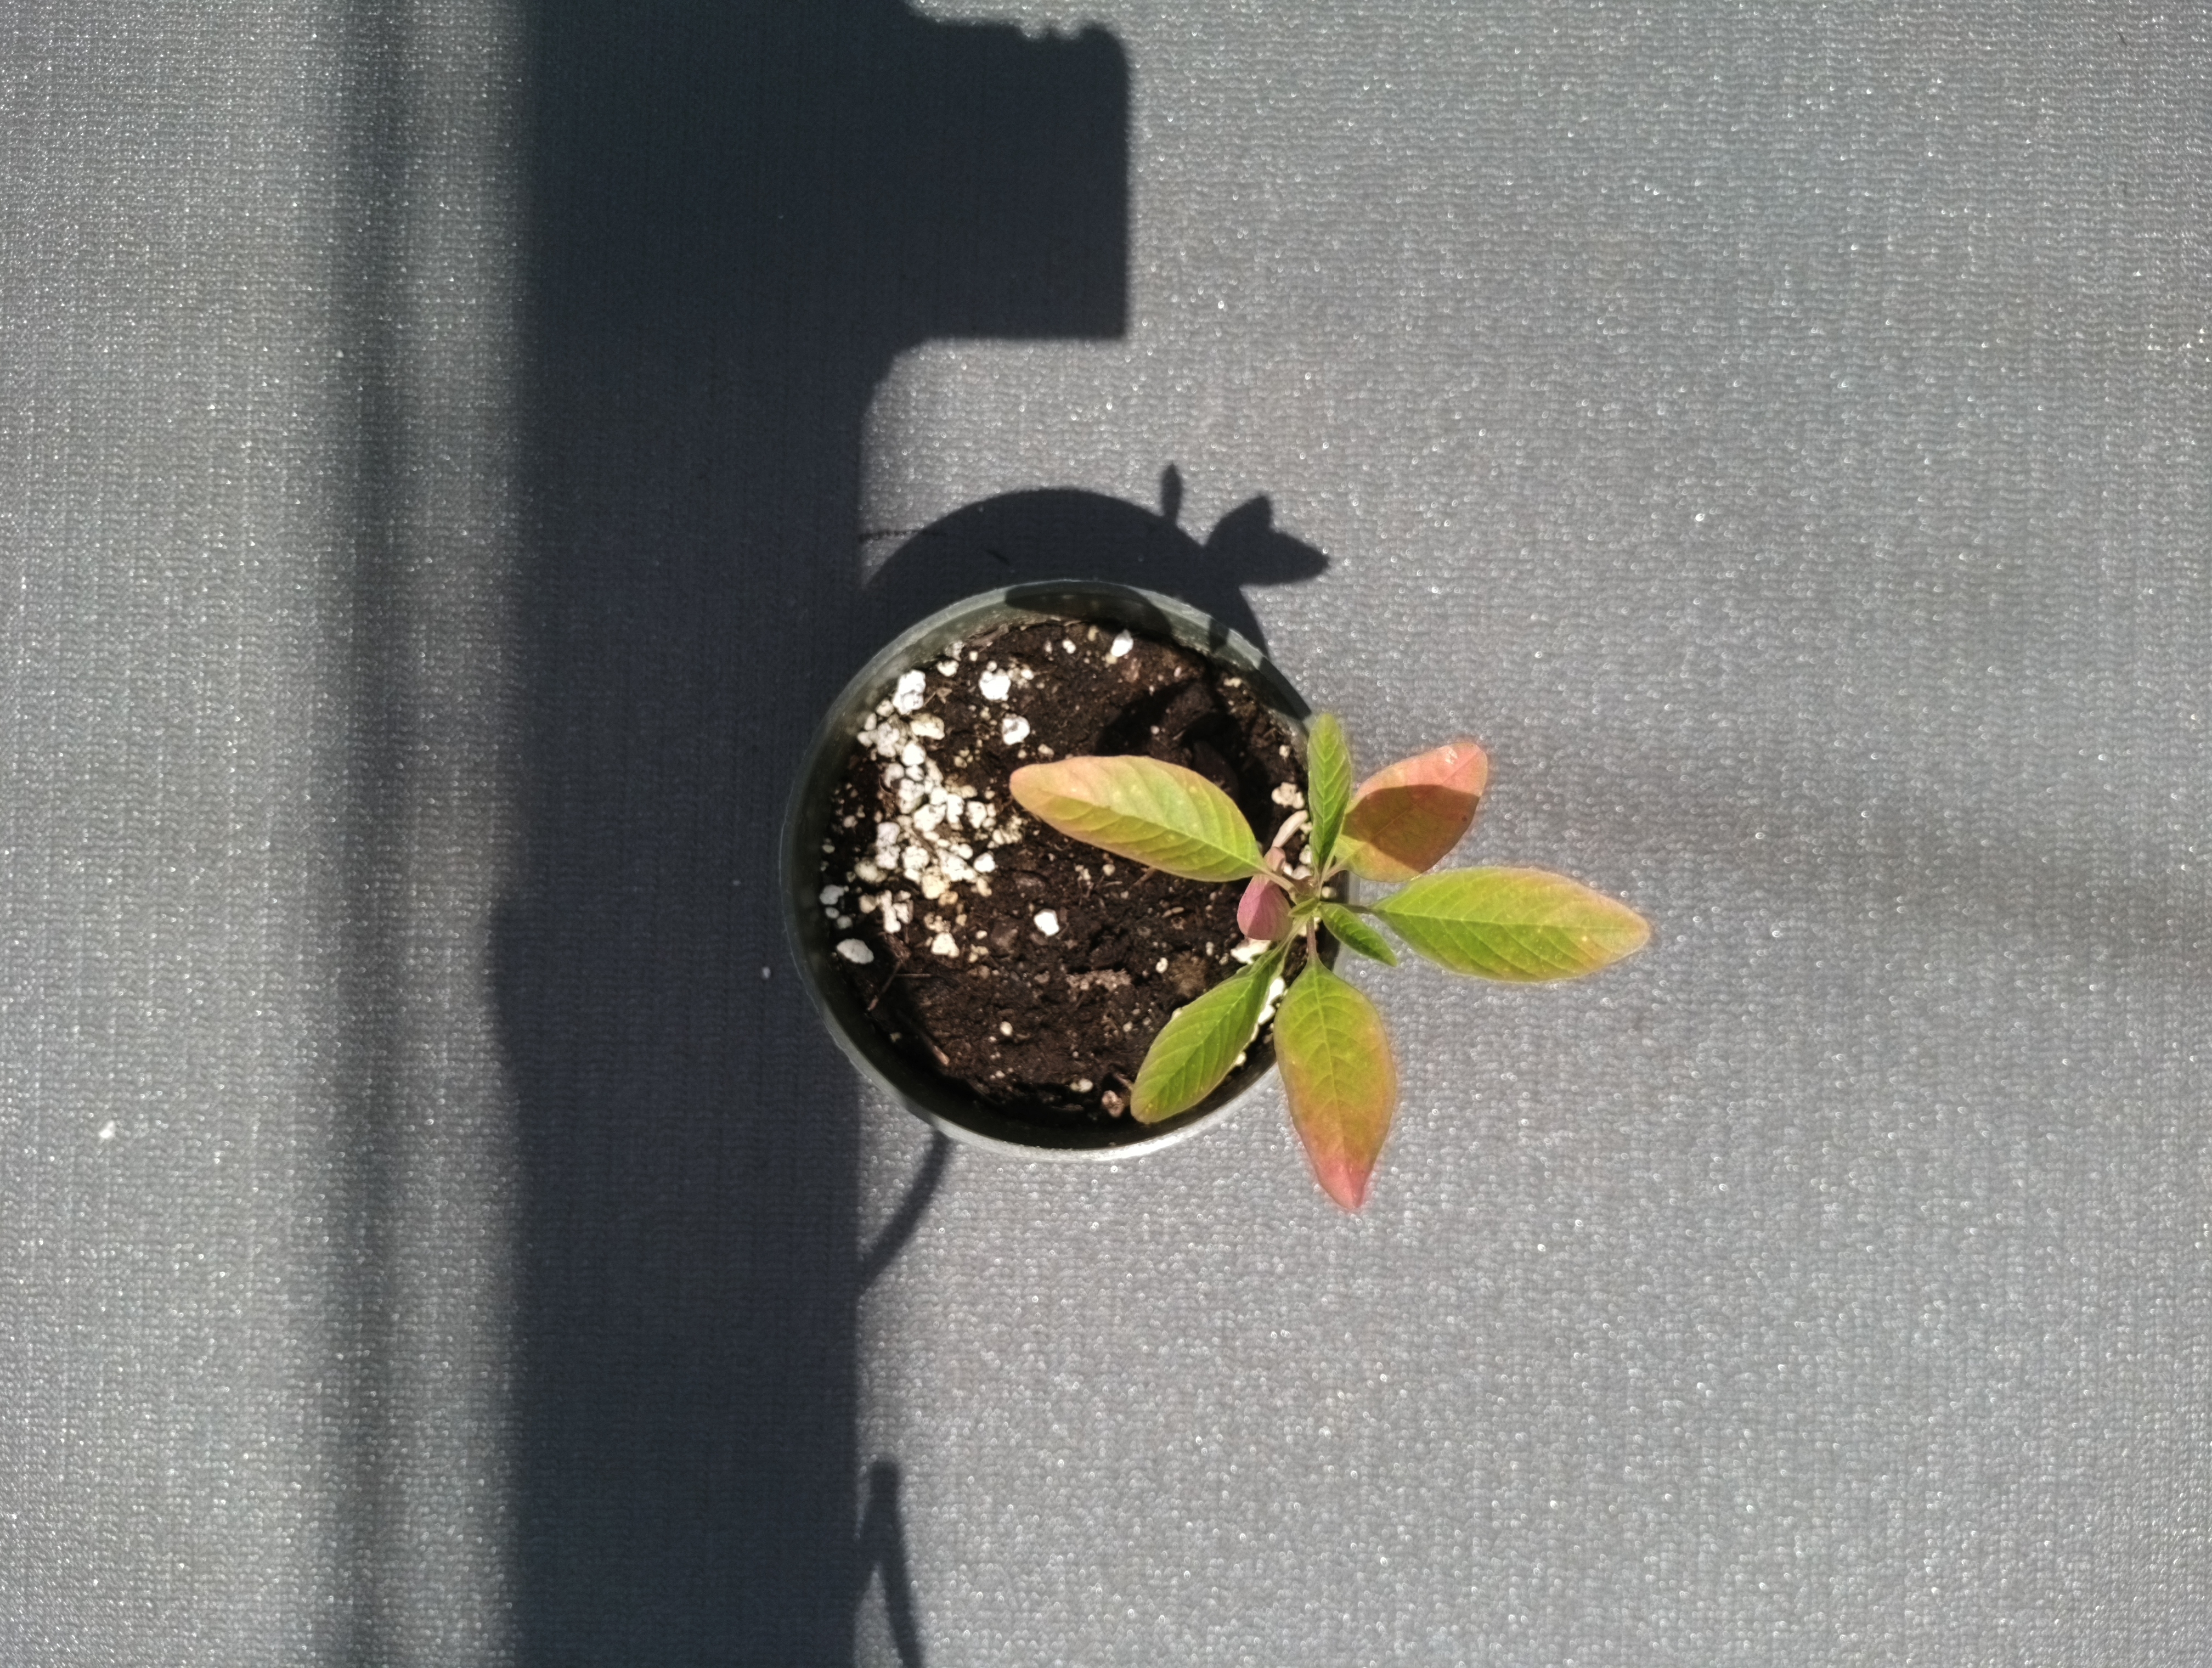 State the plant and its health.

waterhemp, chlorosis only
